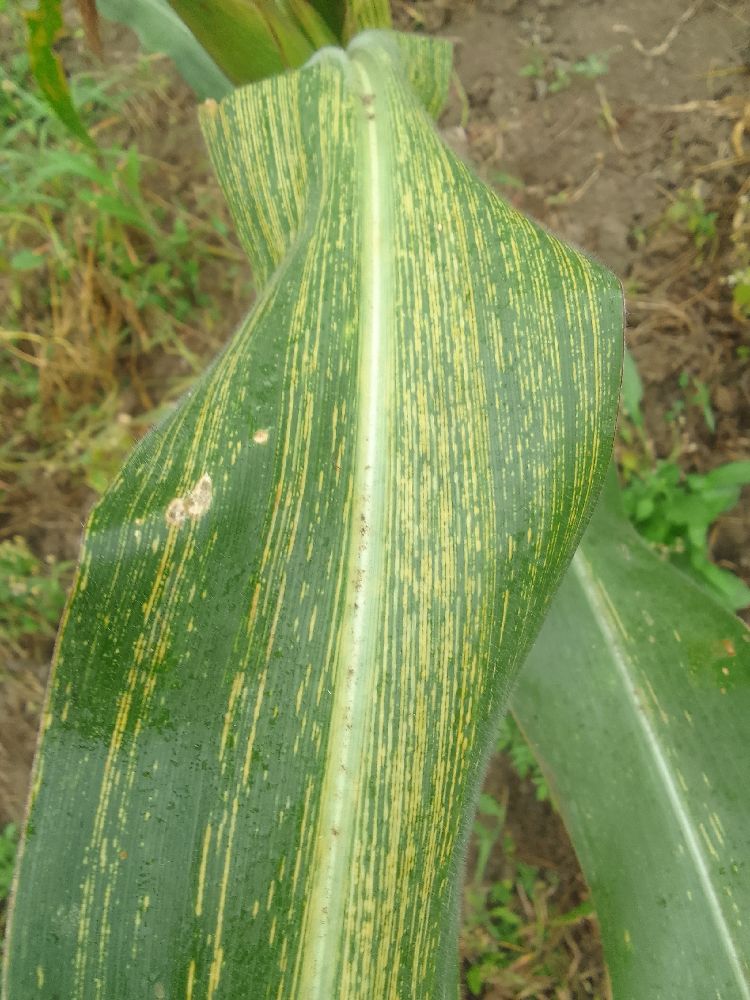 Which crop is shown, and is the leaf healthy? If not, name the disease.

maize, maize streak virus
